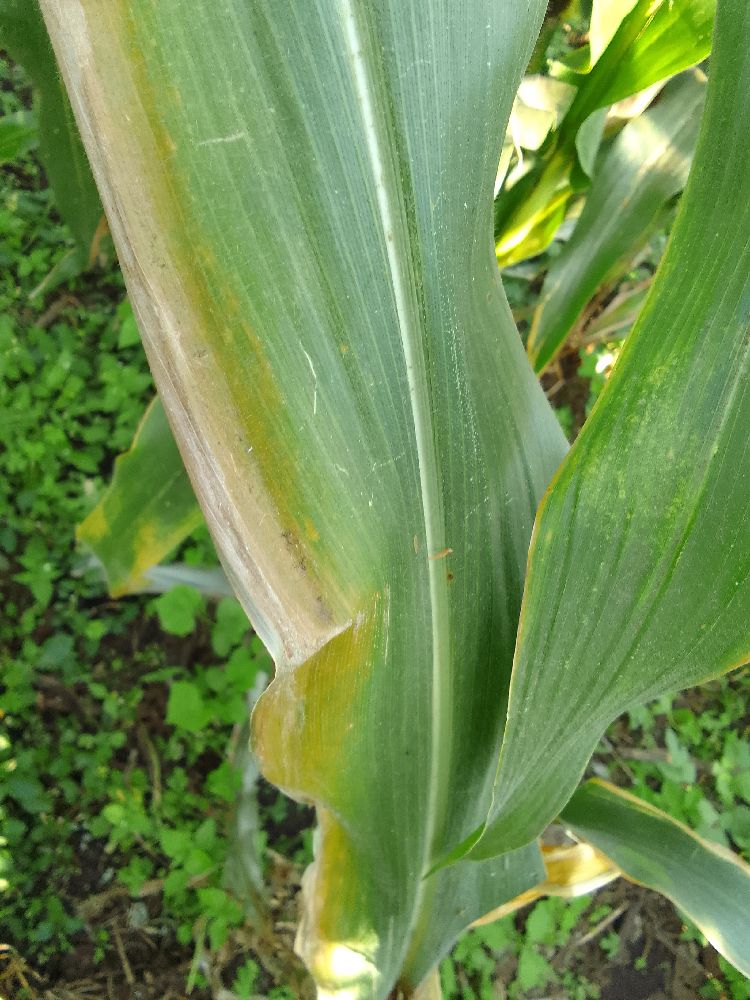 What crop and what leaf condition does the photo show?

maize, maize lethal necrosis
